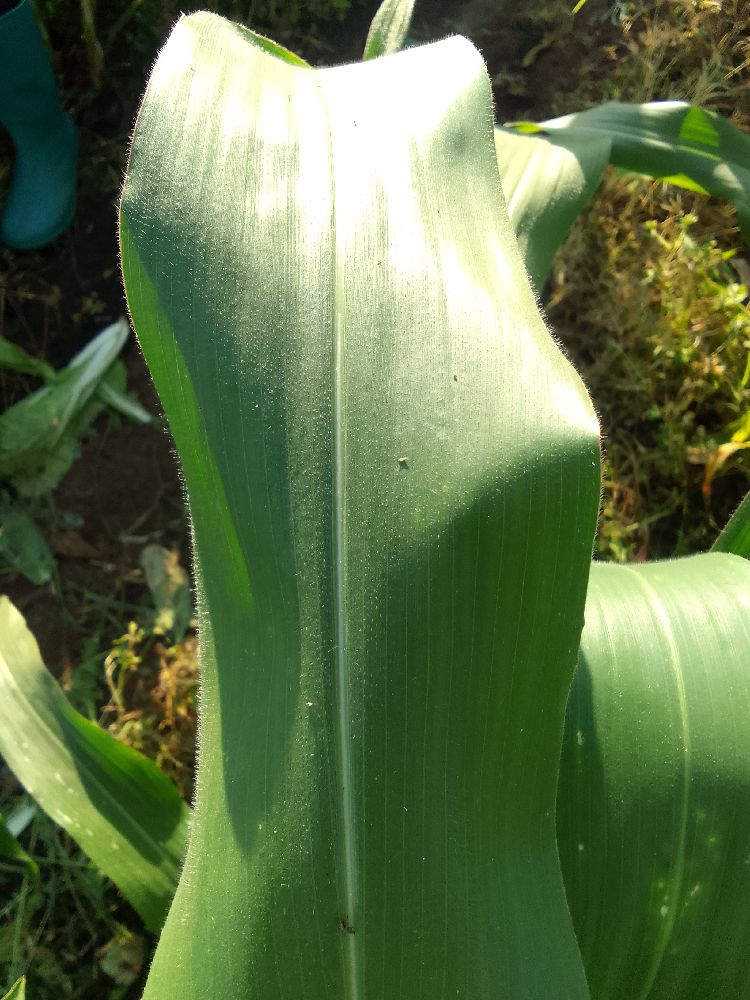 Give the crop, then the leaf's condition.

maize, healthy
